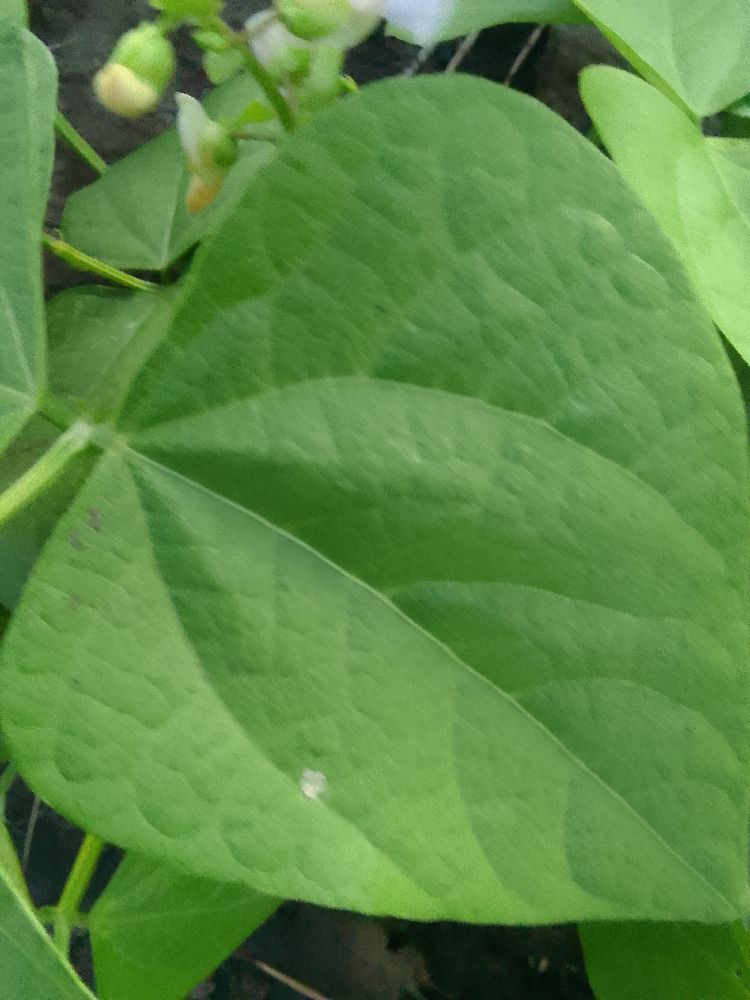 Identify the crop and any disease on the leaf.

common bean, healthy
